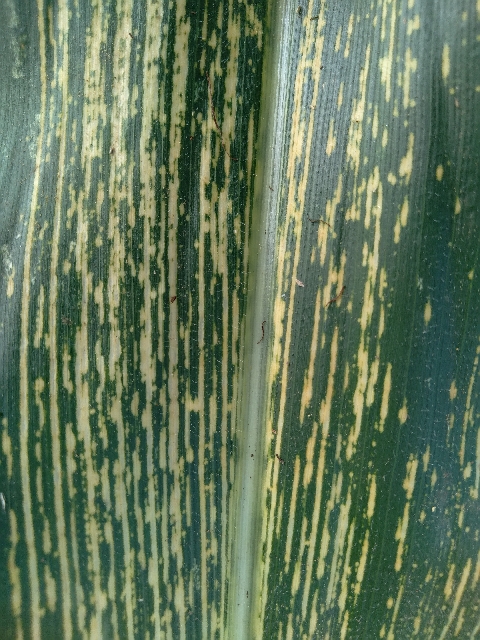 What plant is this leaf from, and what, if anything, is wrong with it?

maize, maize streak virus
